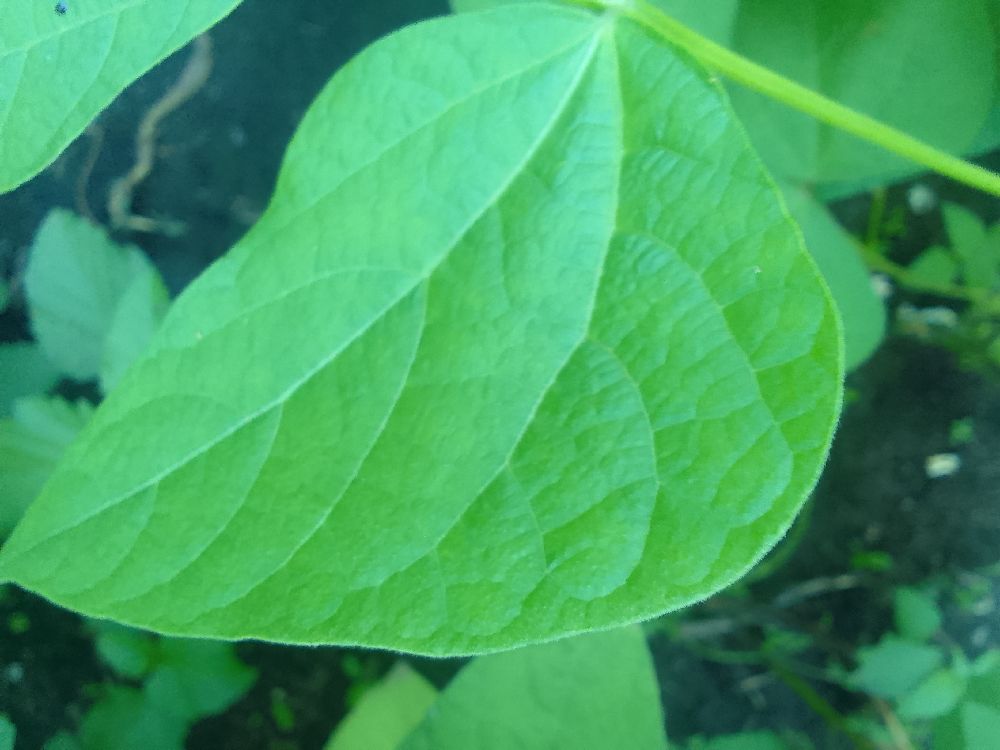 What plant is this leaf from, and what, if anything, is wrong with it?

common bean, healthy
